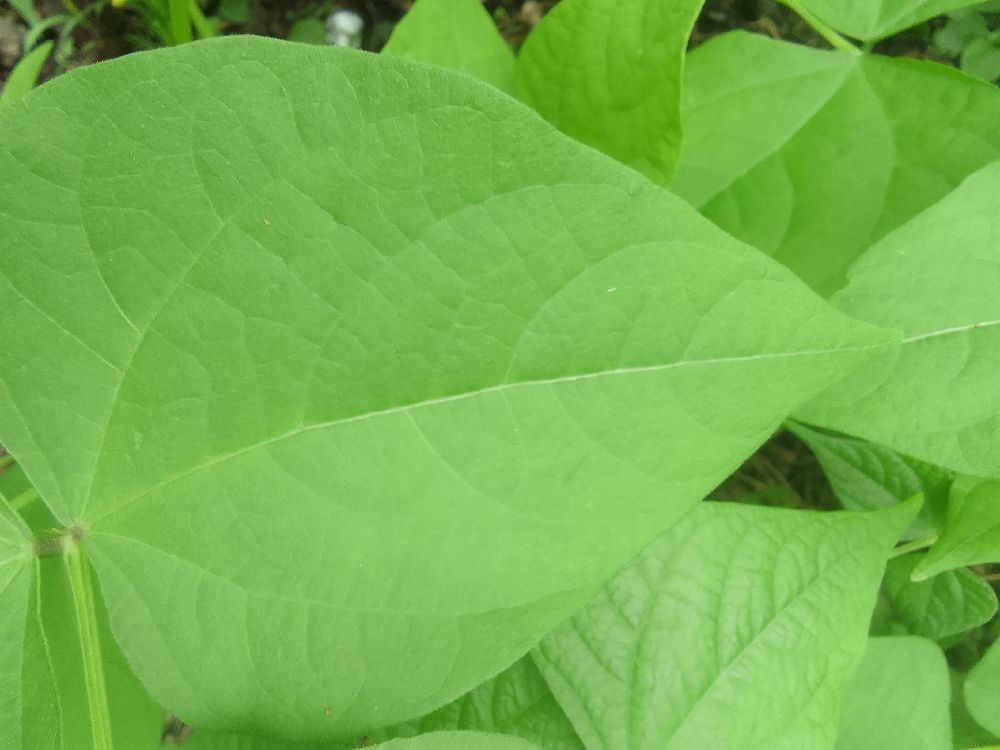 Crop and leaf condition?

common bean, healthy
